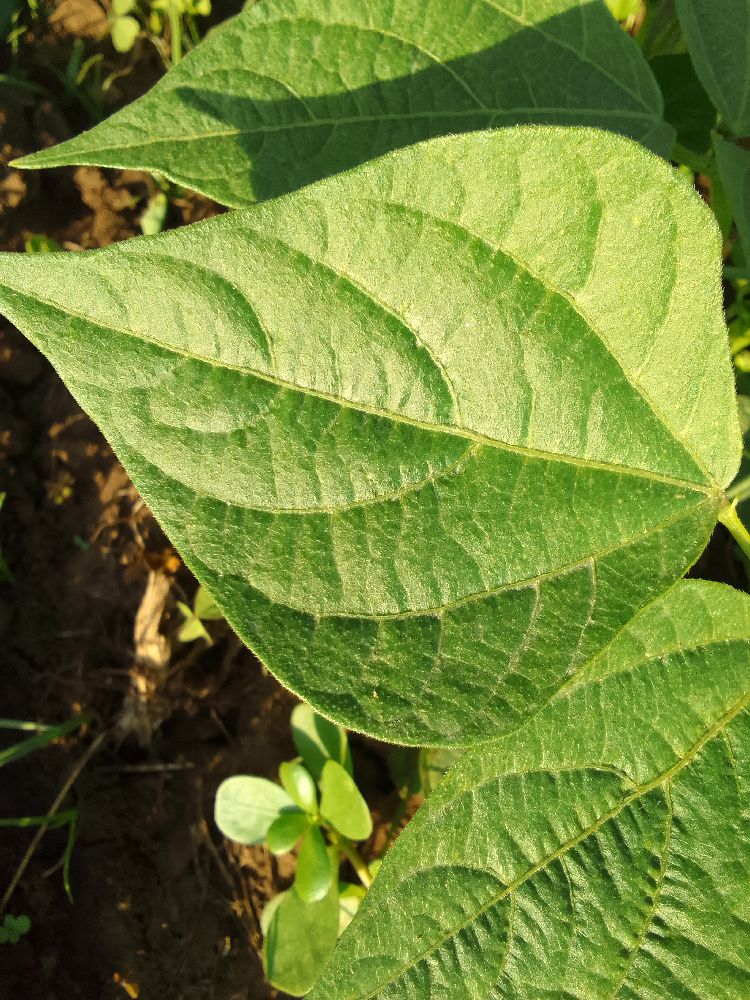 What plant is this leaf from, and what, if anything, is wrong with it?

common bean, healthy
